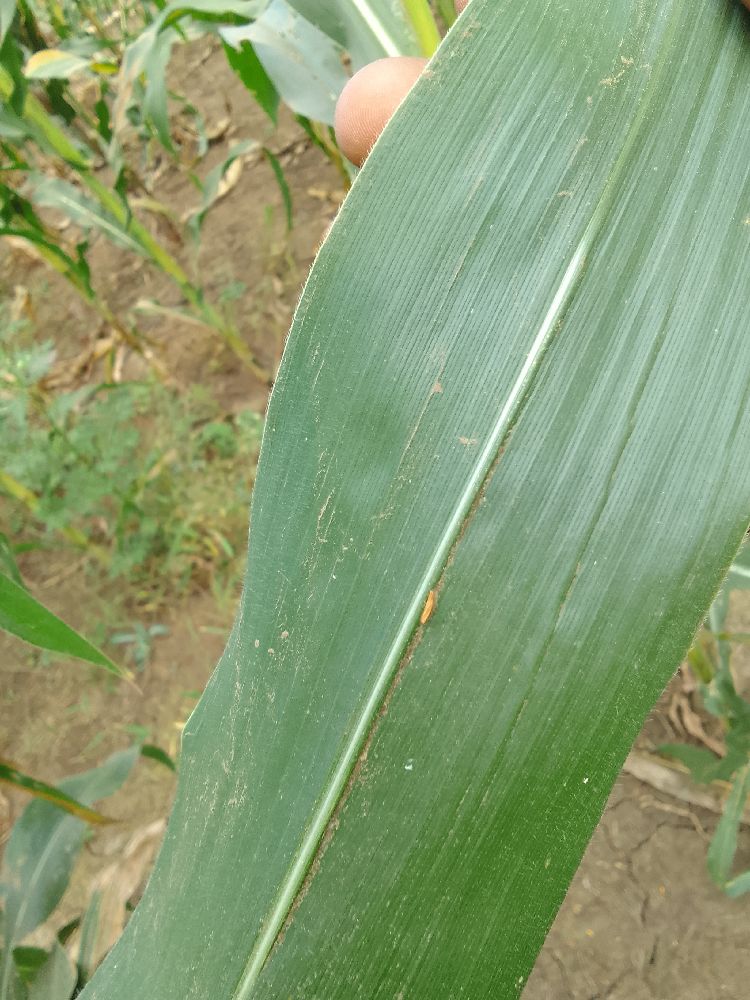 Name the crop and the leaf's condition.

maize, healthy
